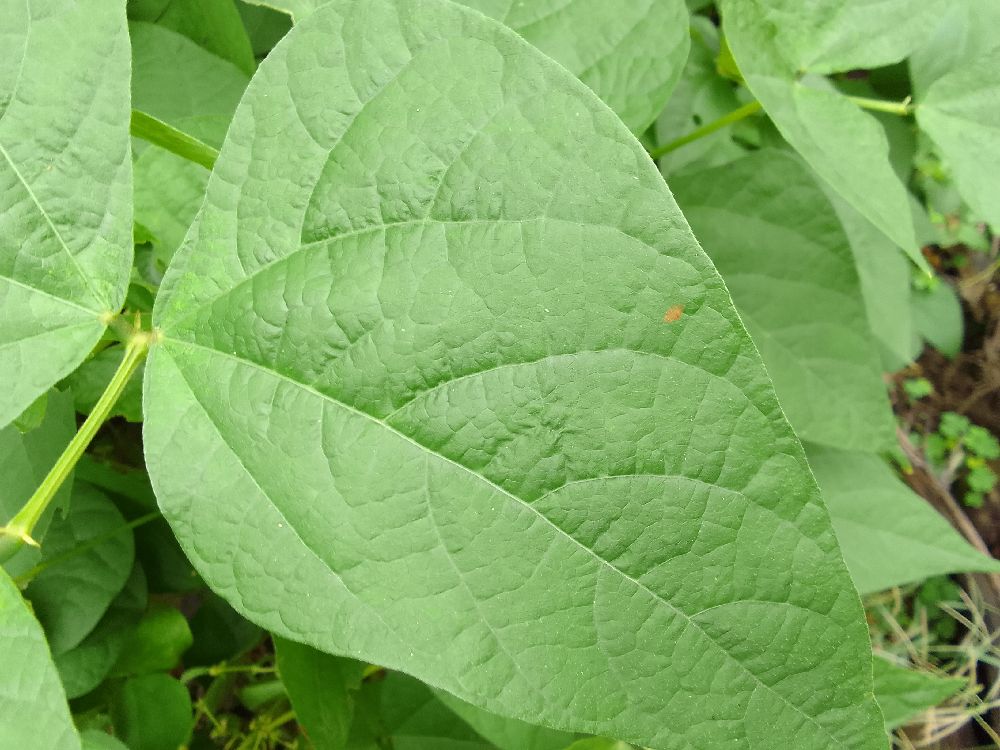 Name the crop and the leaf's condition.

common bean, healthy
